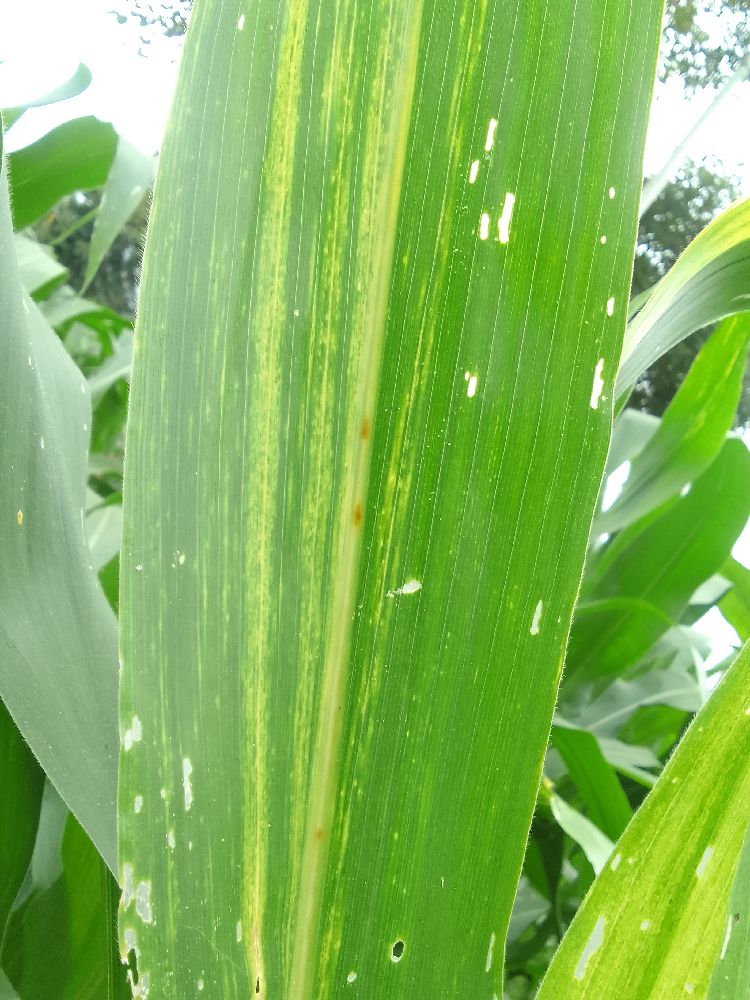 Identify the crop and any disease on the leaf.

maize, maize lethal necrosis
